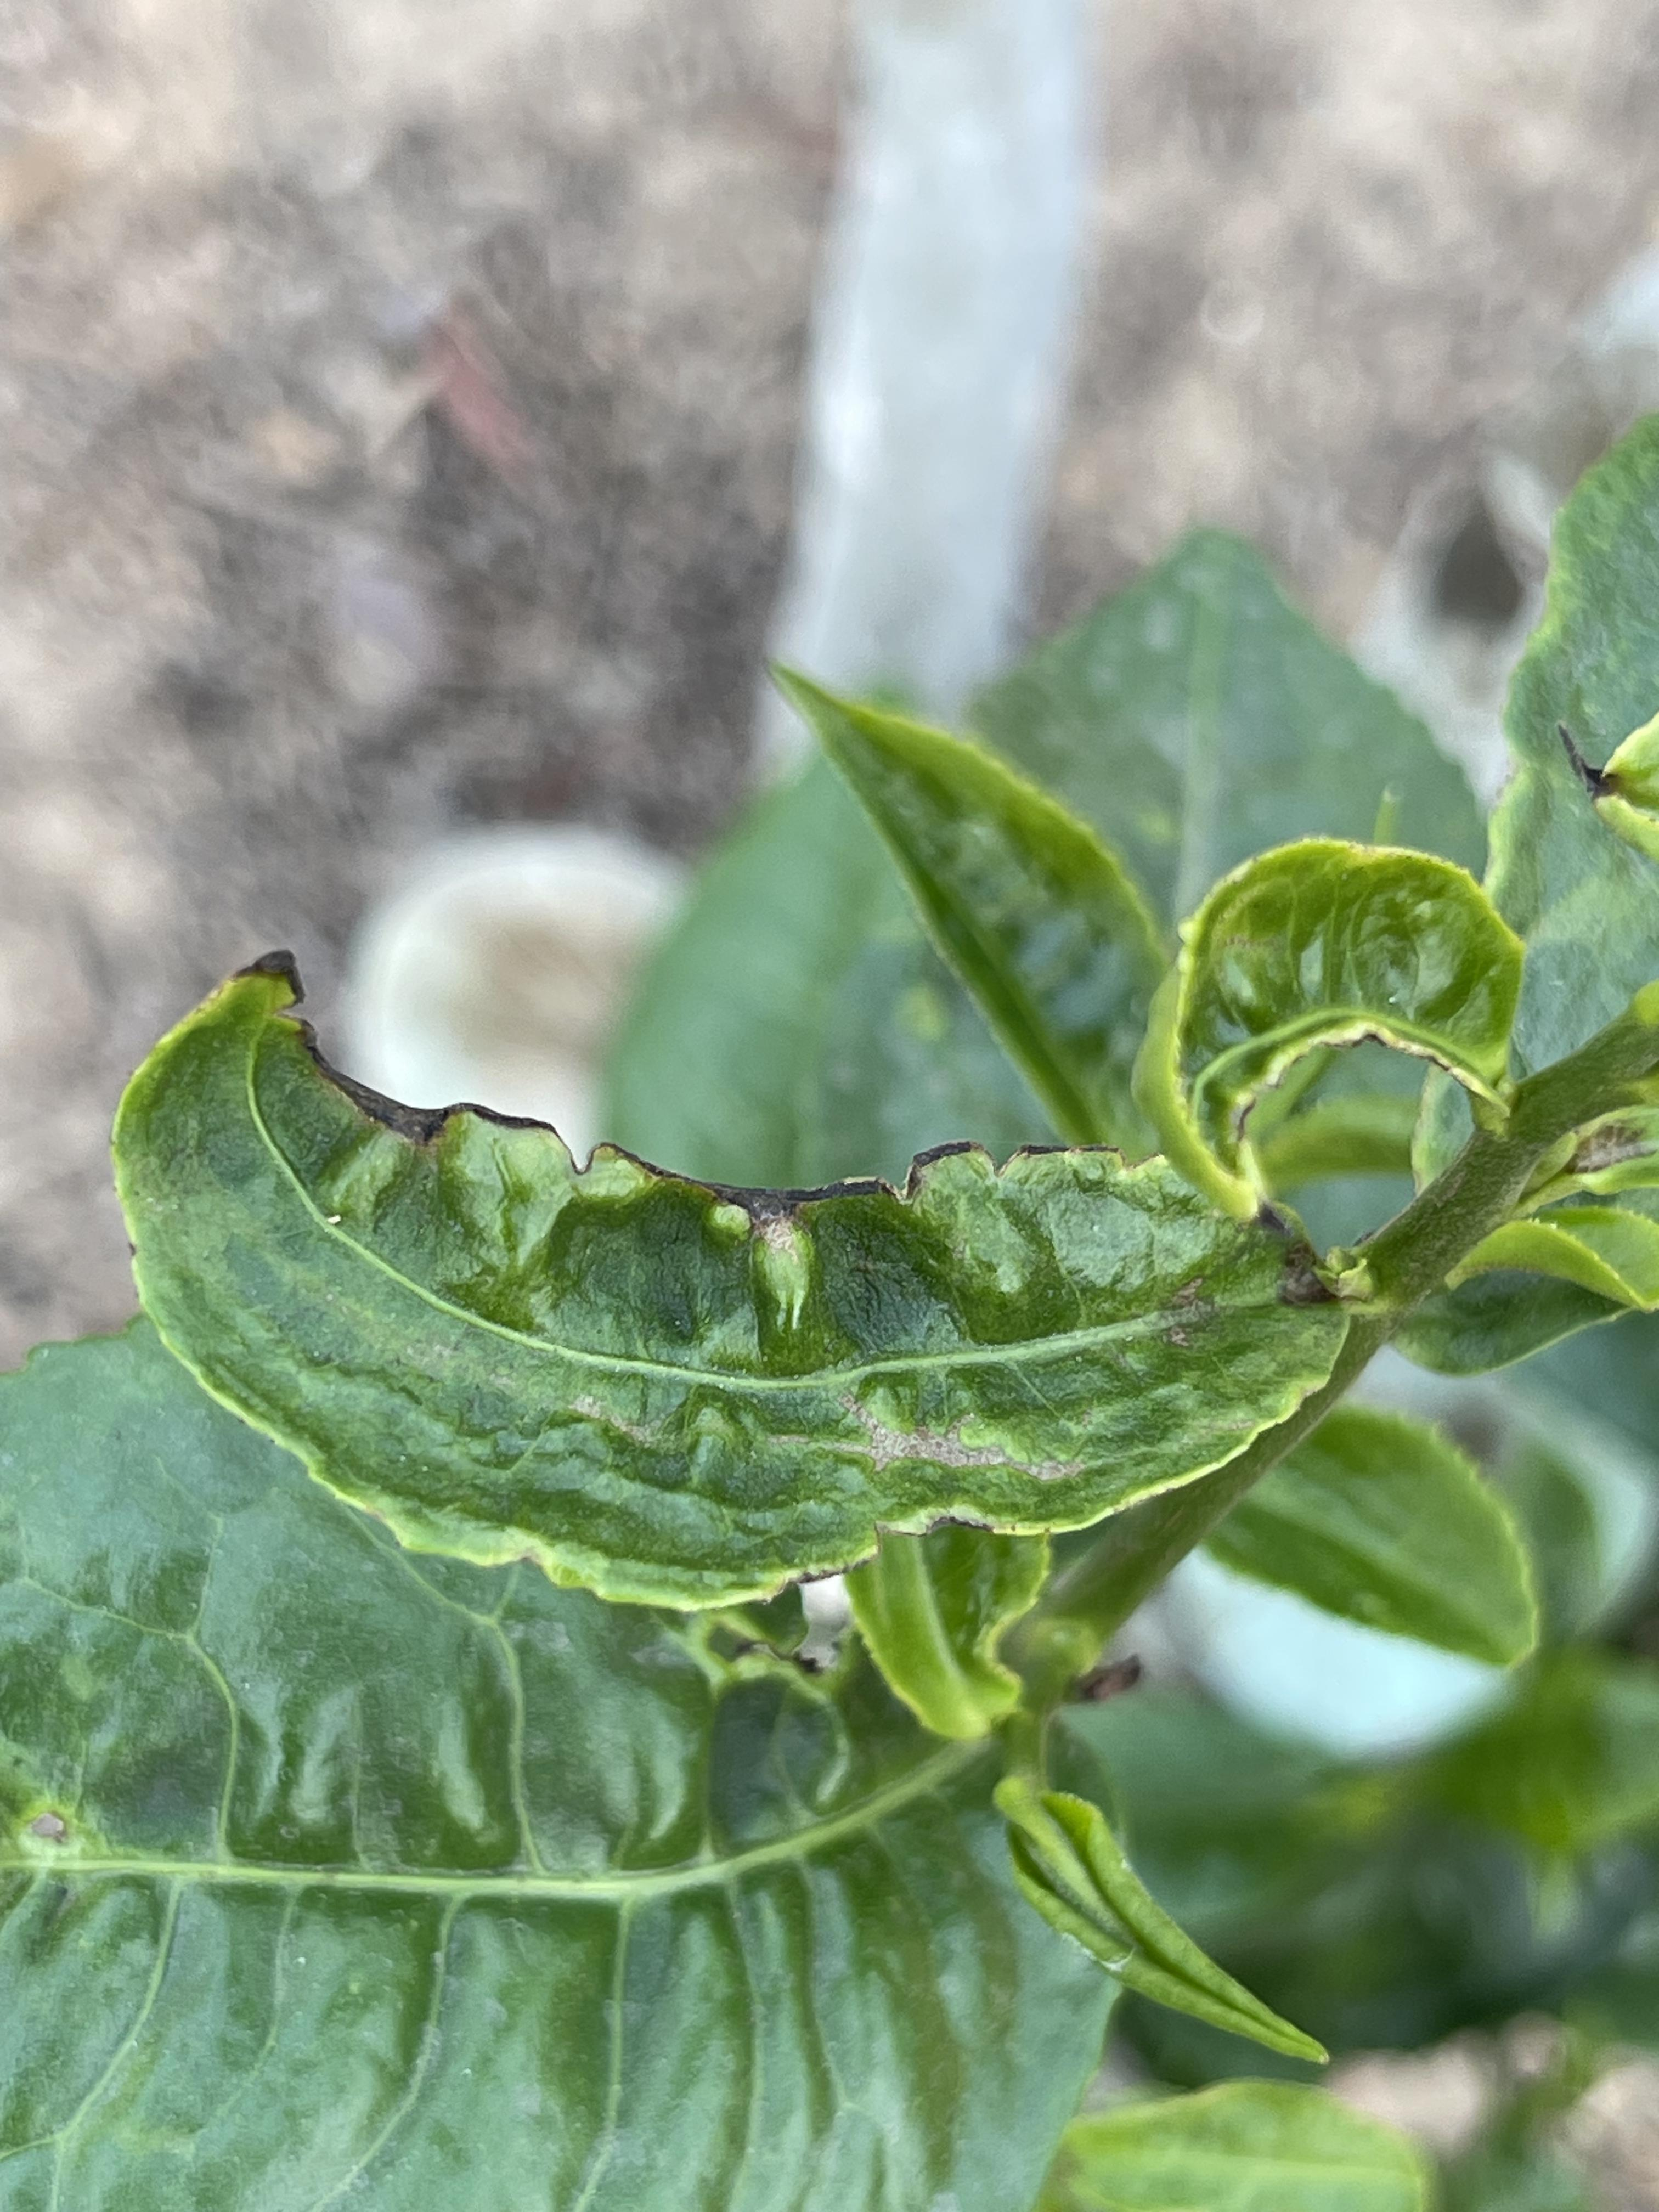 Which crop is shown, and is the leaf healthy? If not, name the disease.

tea, helopeltis
